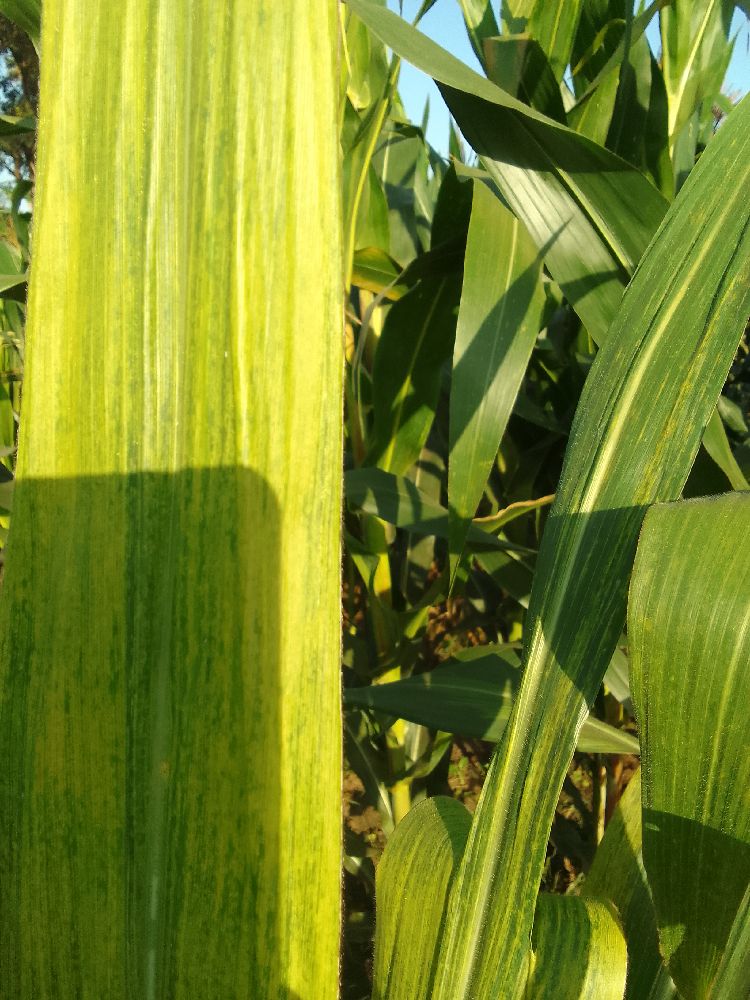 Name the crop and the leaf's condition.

maize, maize lethal necrosis
